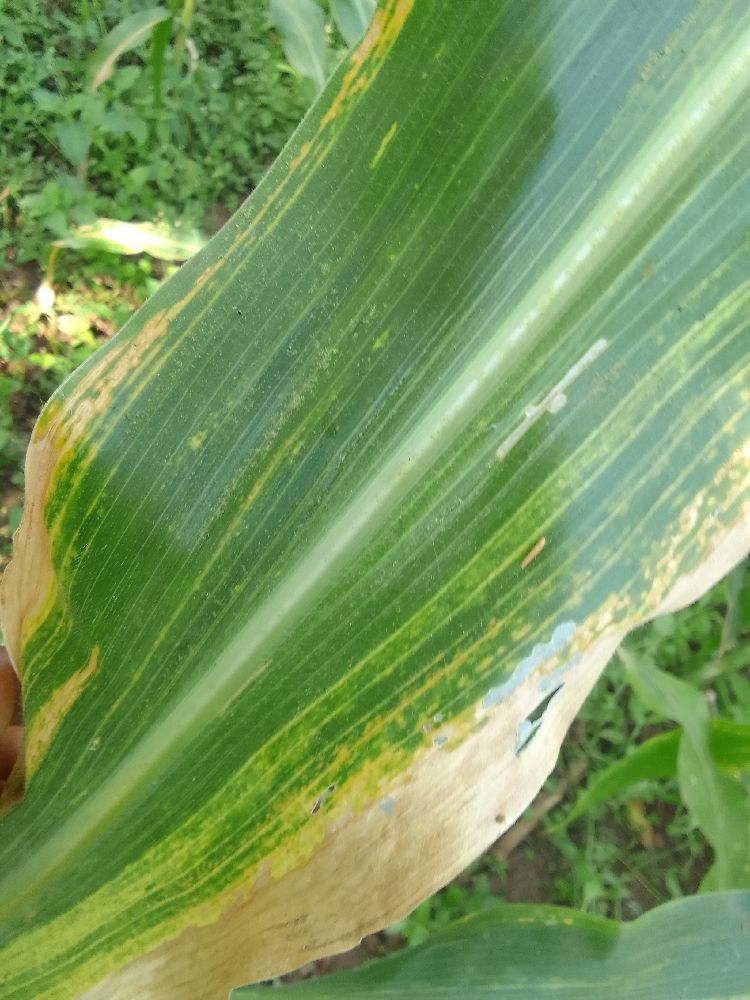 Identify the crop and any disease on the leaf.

maize, maize lethal necrosis
